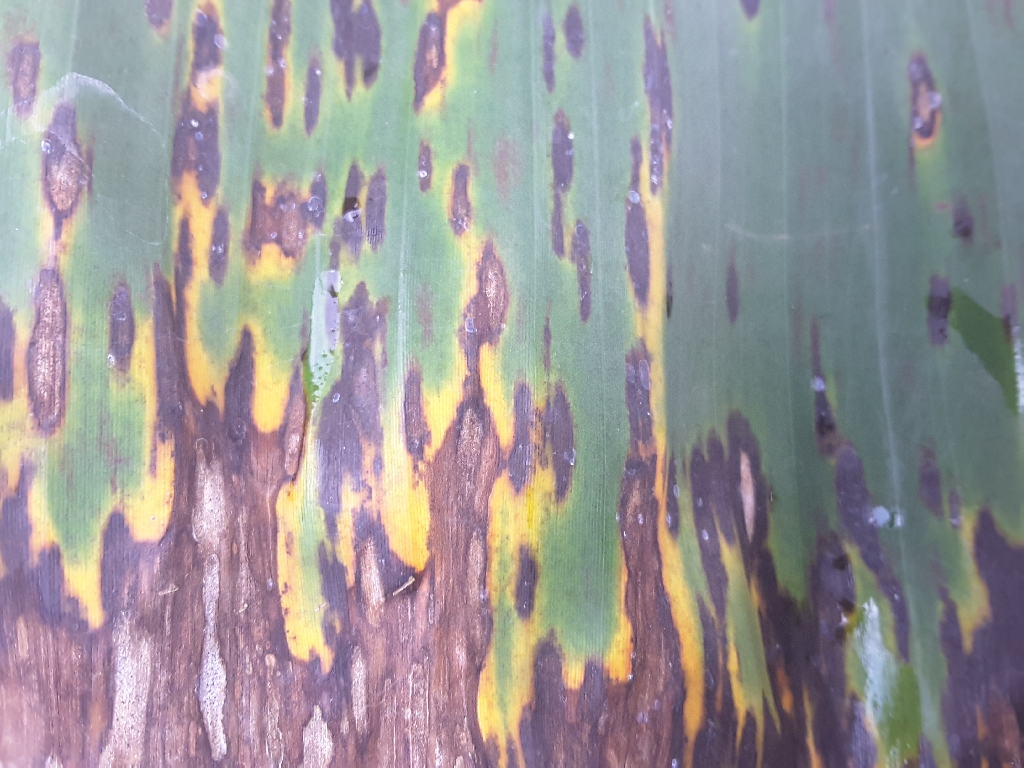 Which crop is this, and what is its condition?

banana, black sigatoka
